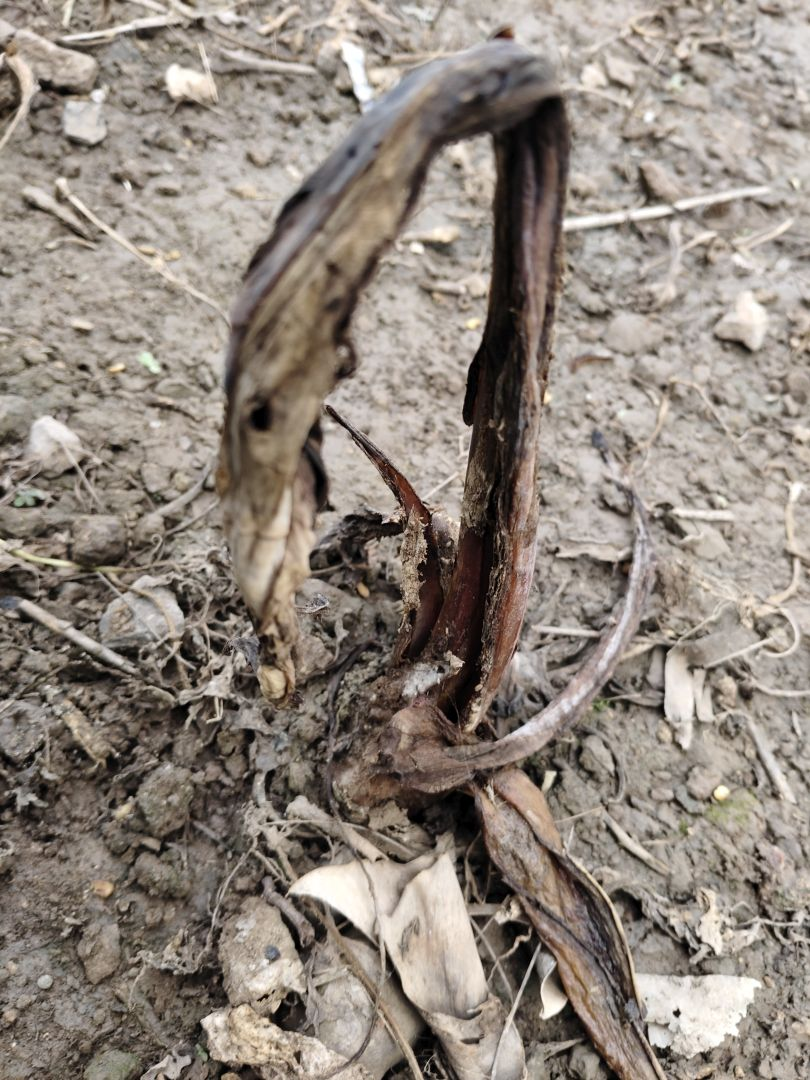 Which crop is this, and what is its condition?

taro, root rot
